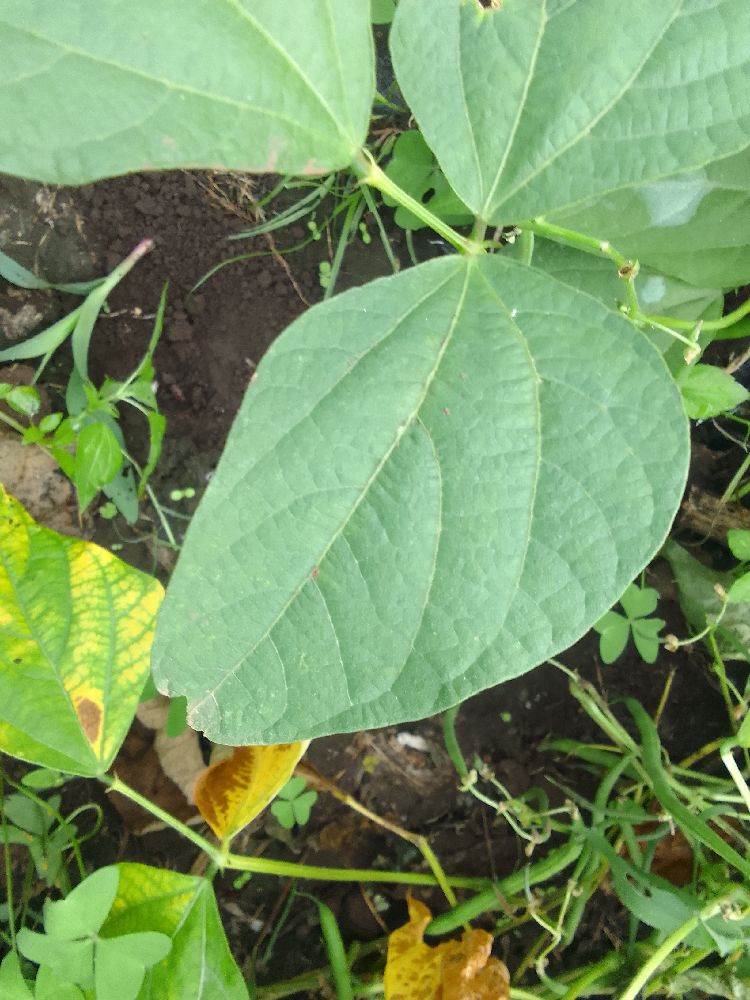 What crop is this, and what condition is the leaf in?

common bean, healthy
